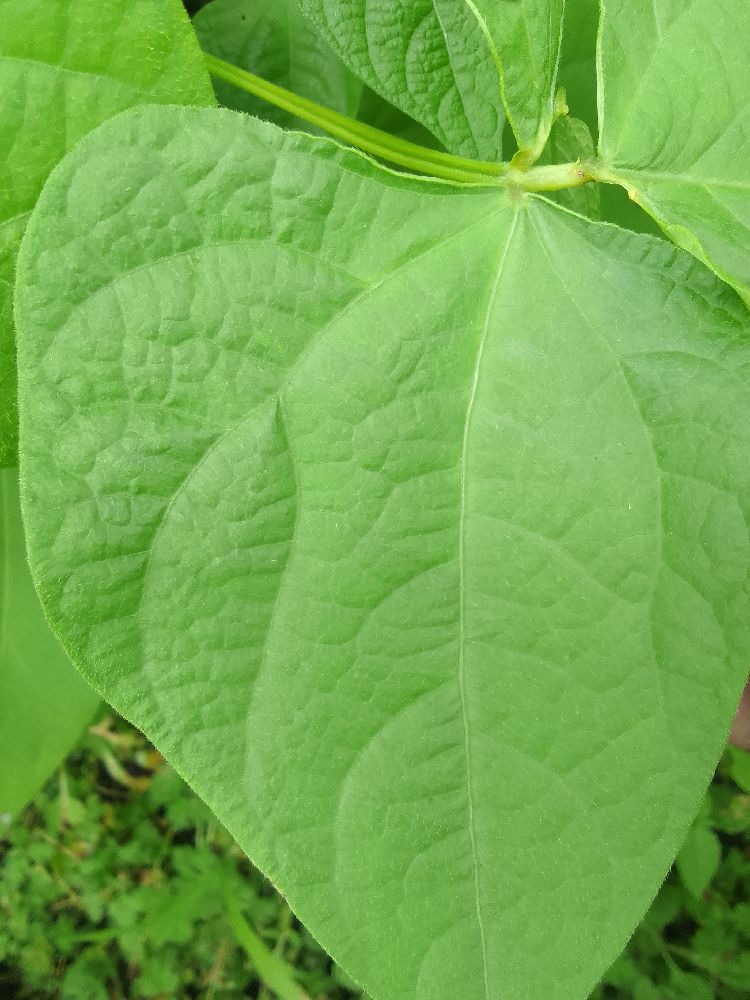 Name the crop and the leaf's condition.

common bean, healthy
